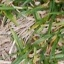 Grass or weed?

grass
